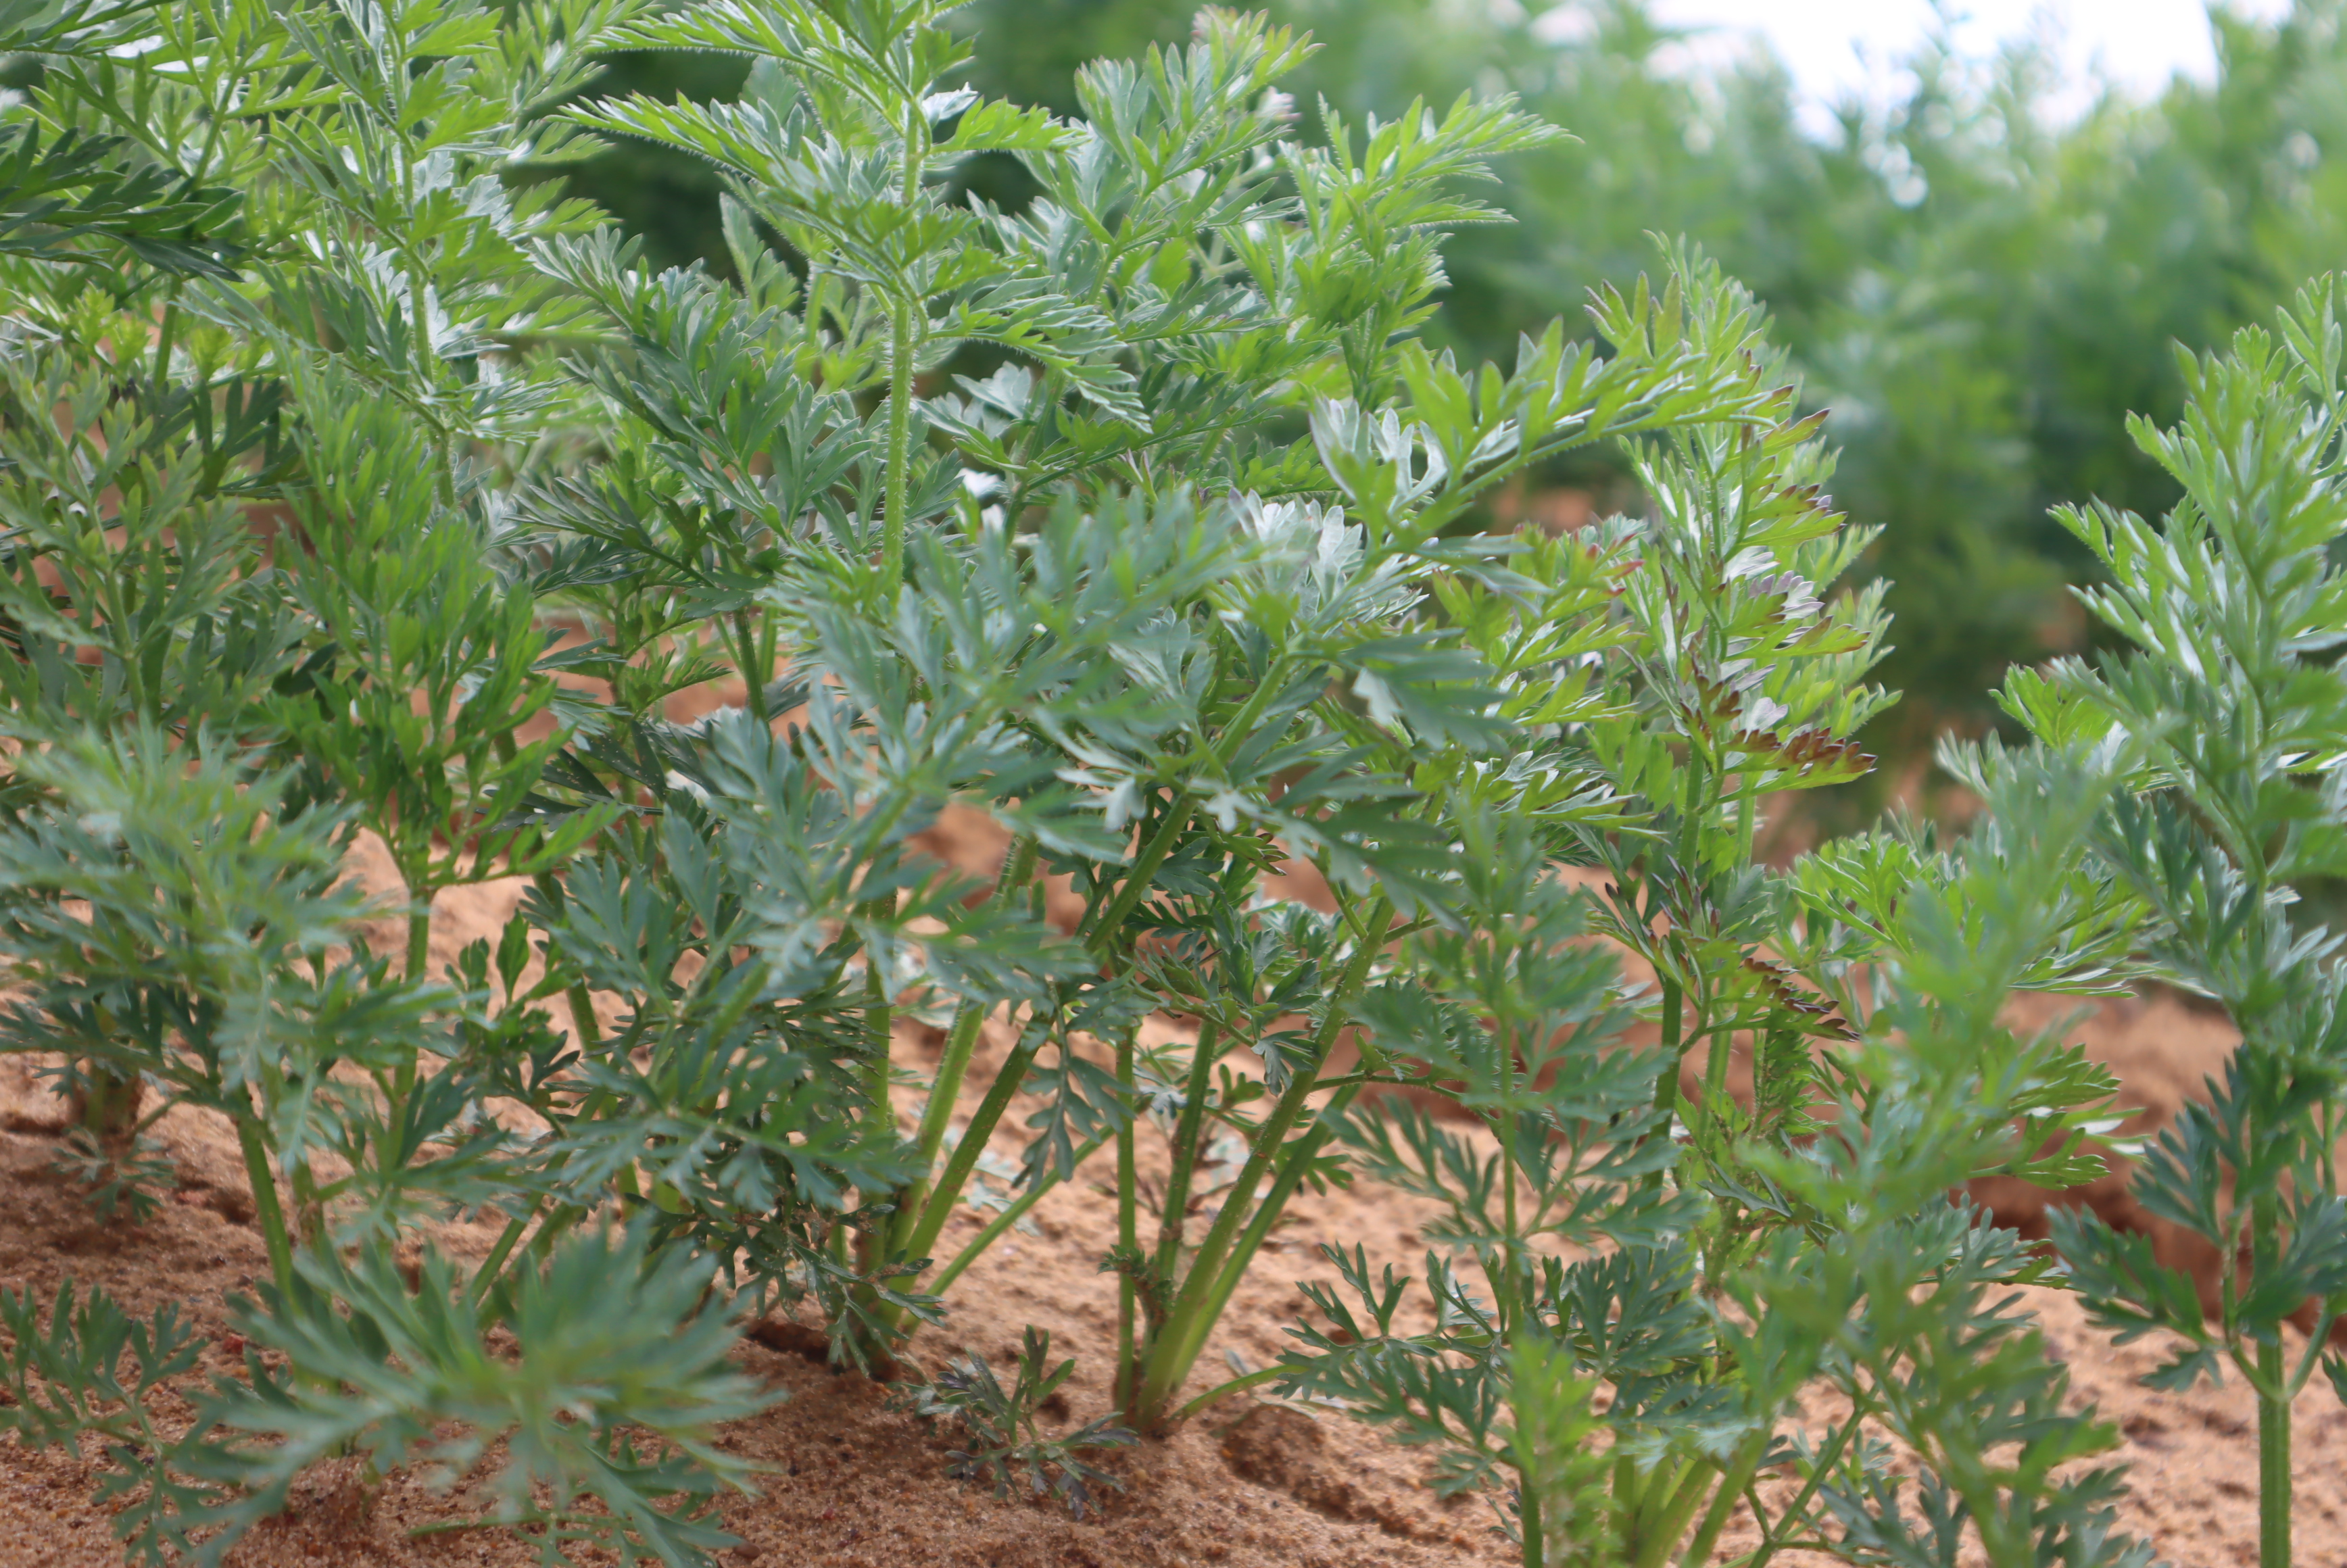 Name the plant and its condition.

carrot, cold damage
